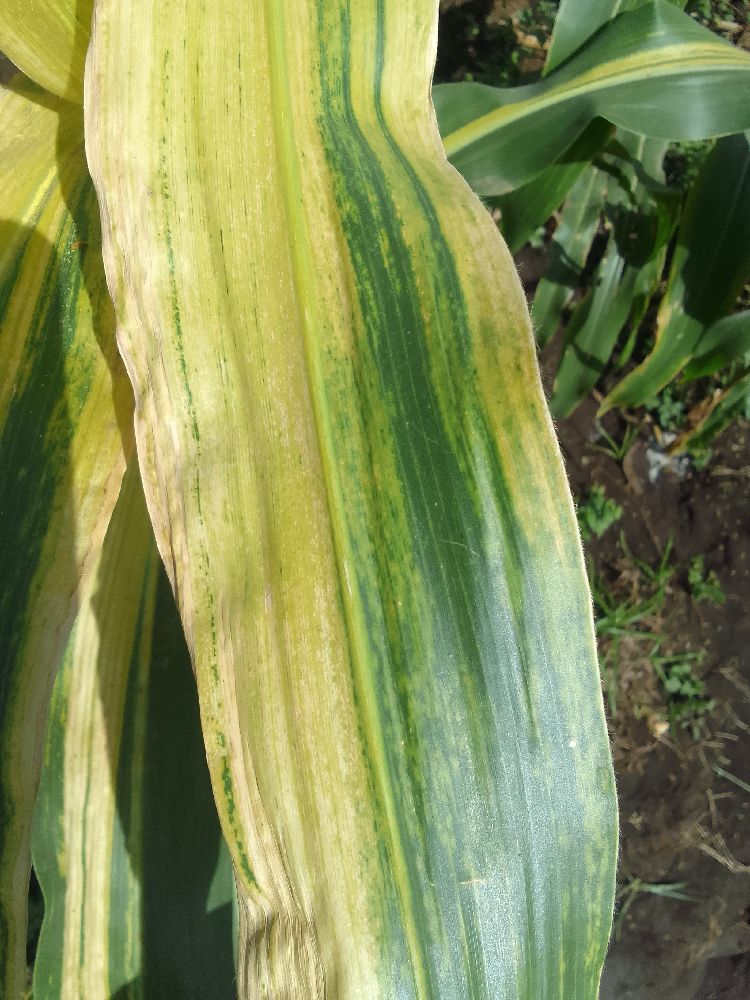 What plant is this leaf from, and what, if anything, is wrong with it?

maize, maize lethal necrosis
